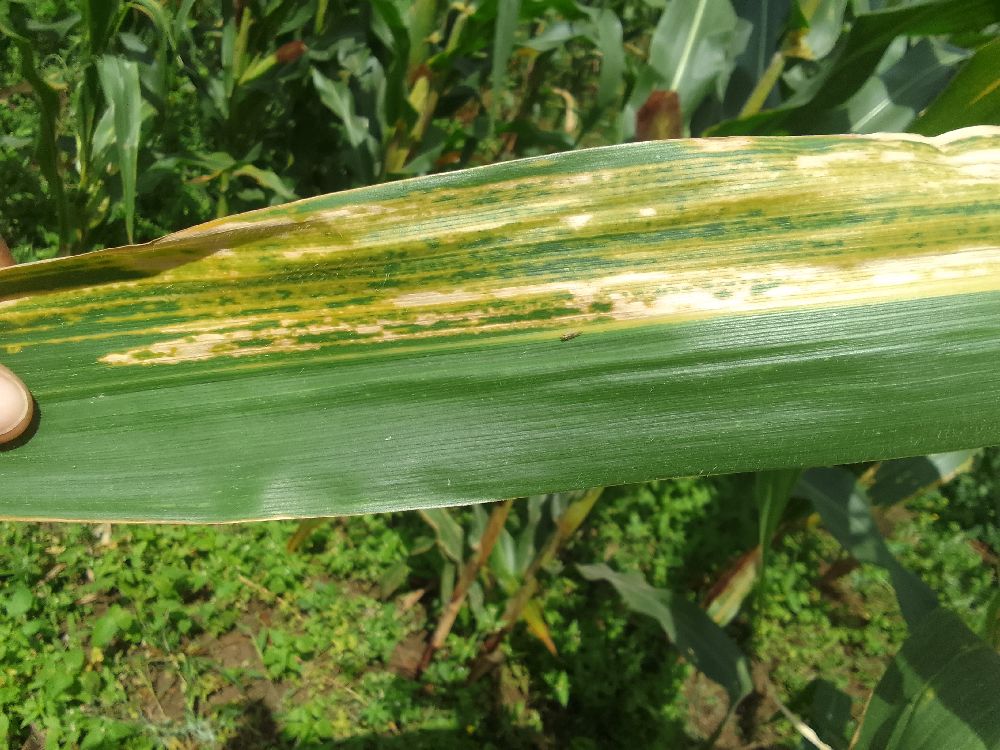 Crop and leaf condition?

maize, maize lethal necrosis
